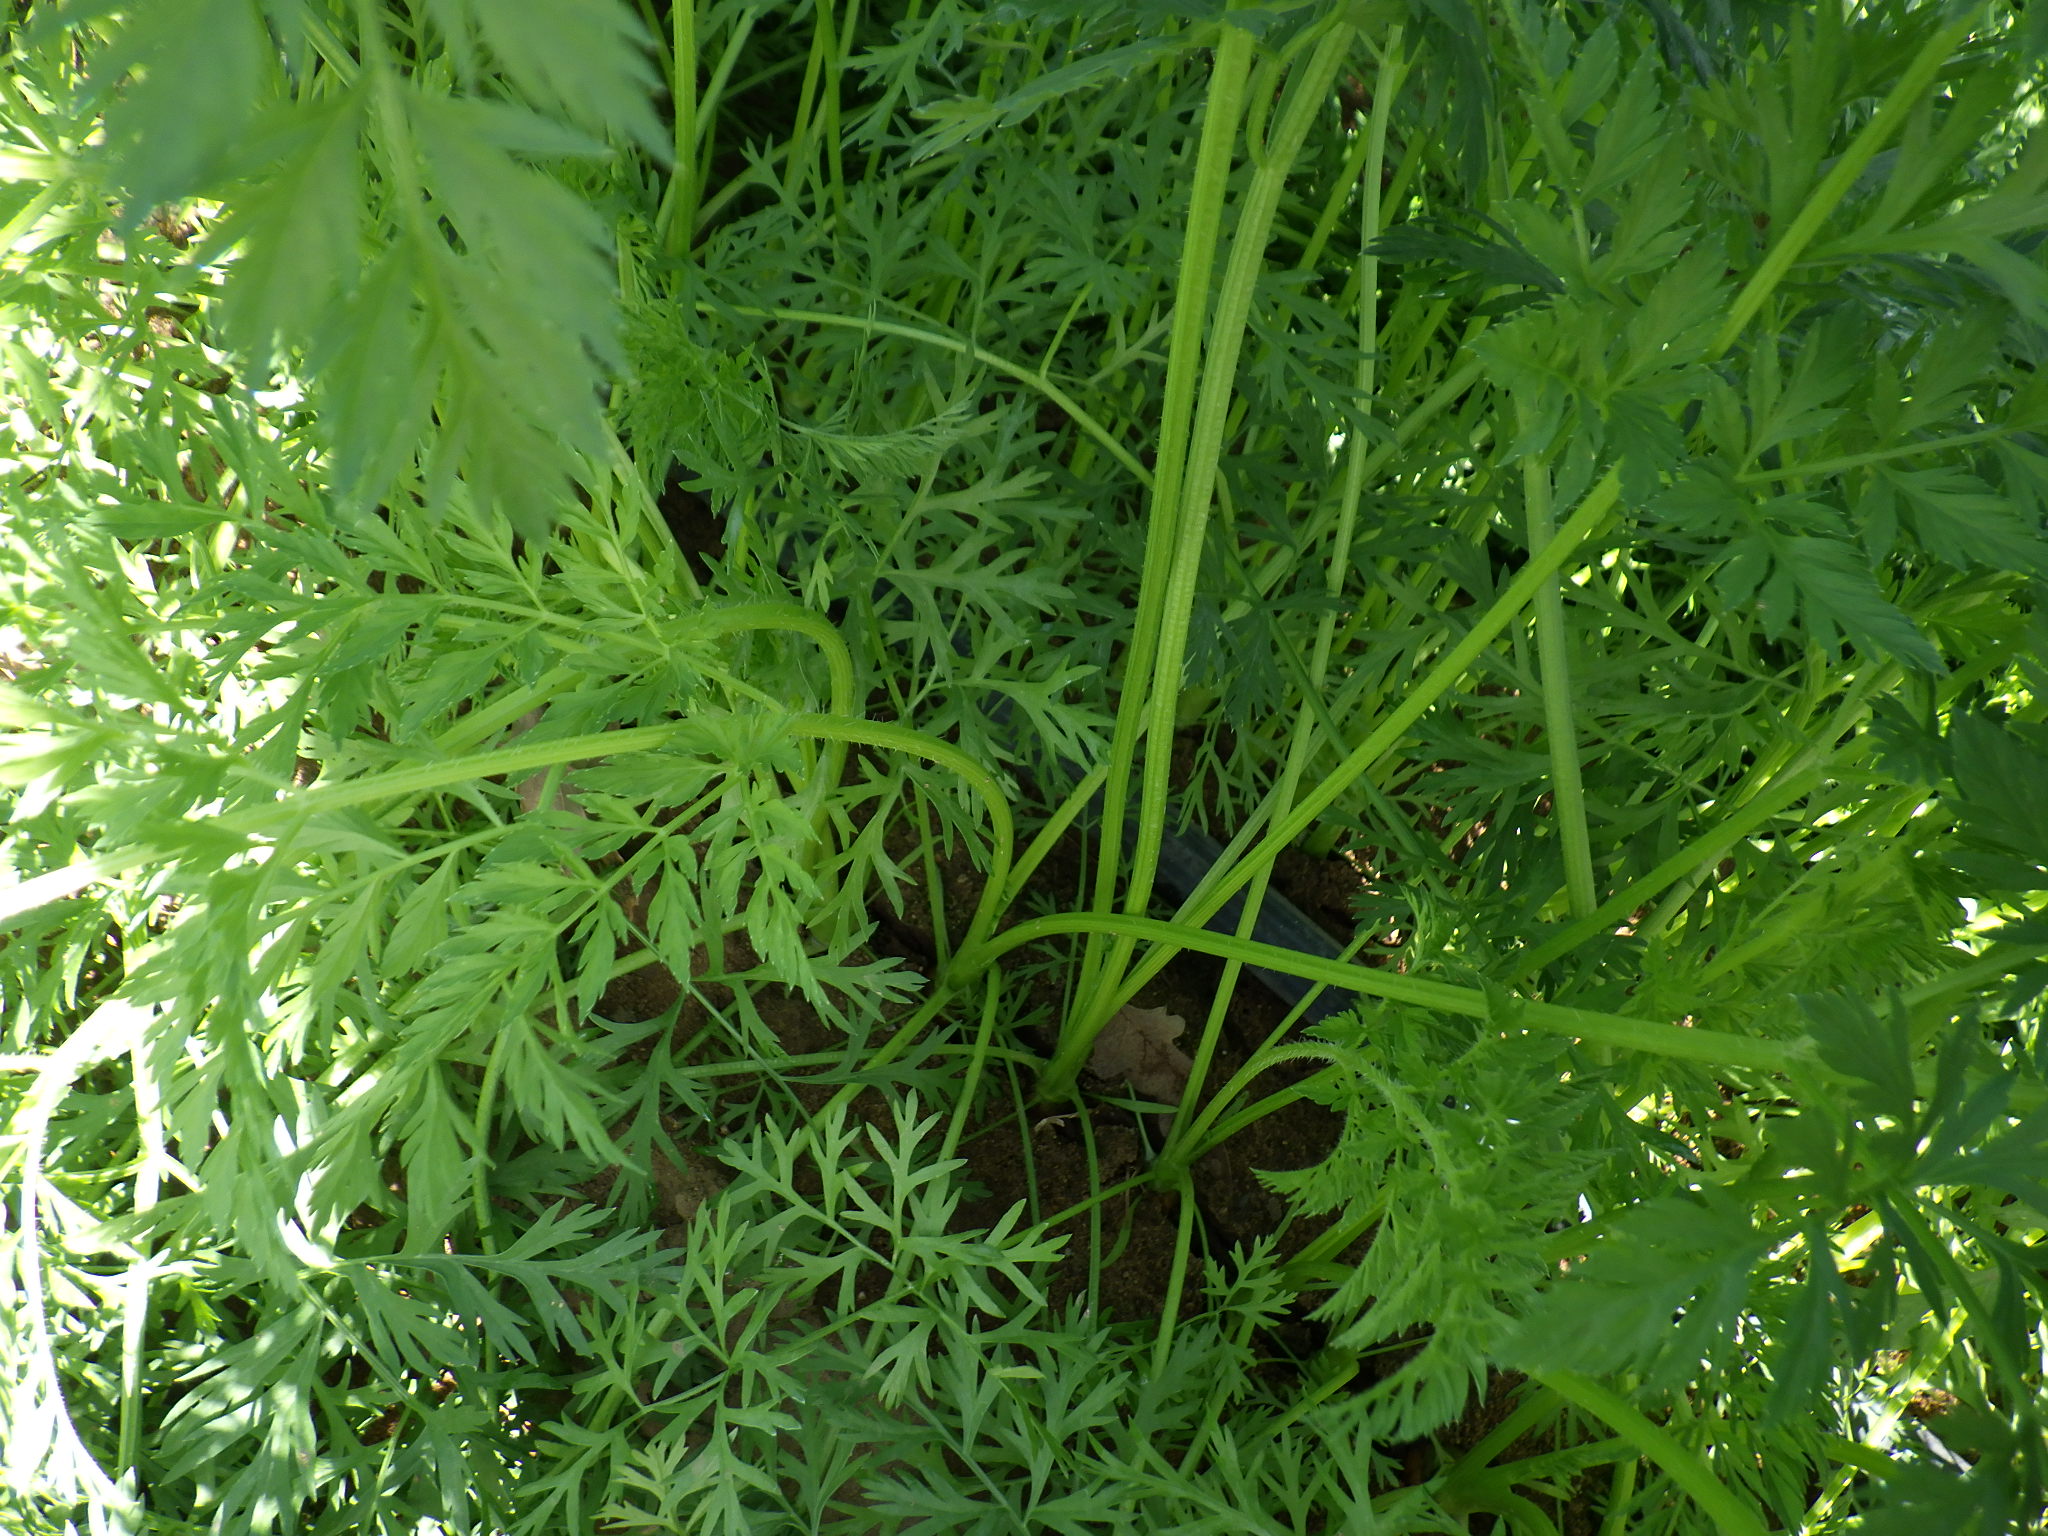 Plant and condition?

carrot, healthy
